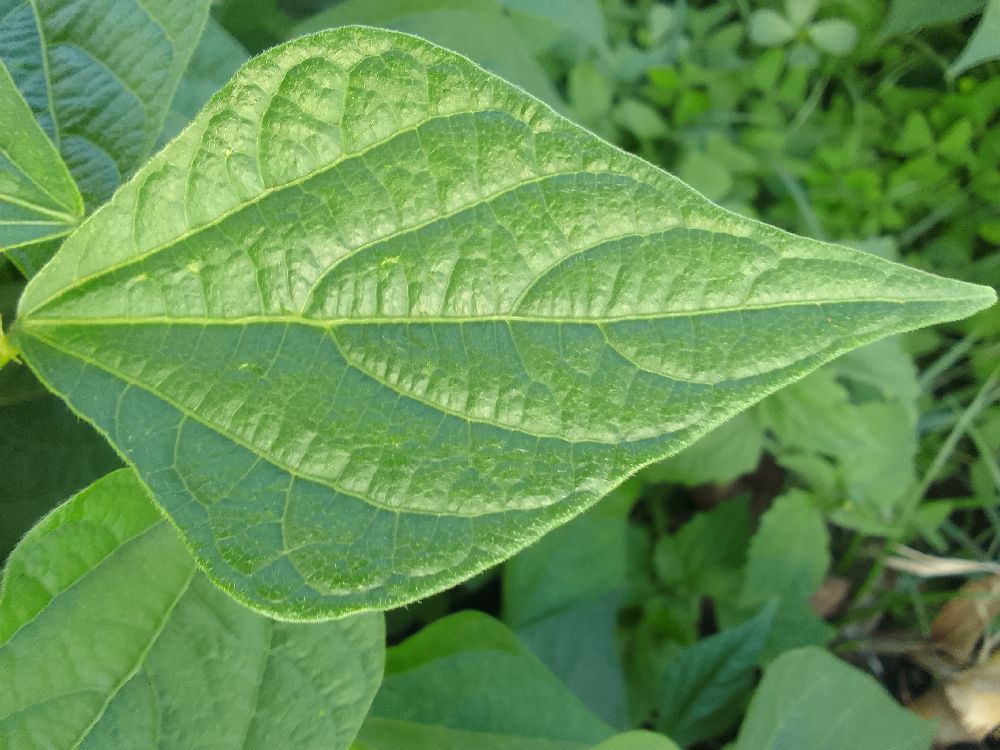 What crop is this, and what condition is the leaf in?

common bean, healthy
